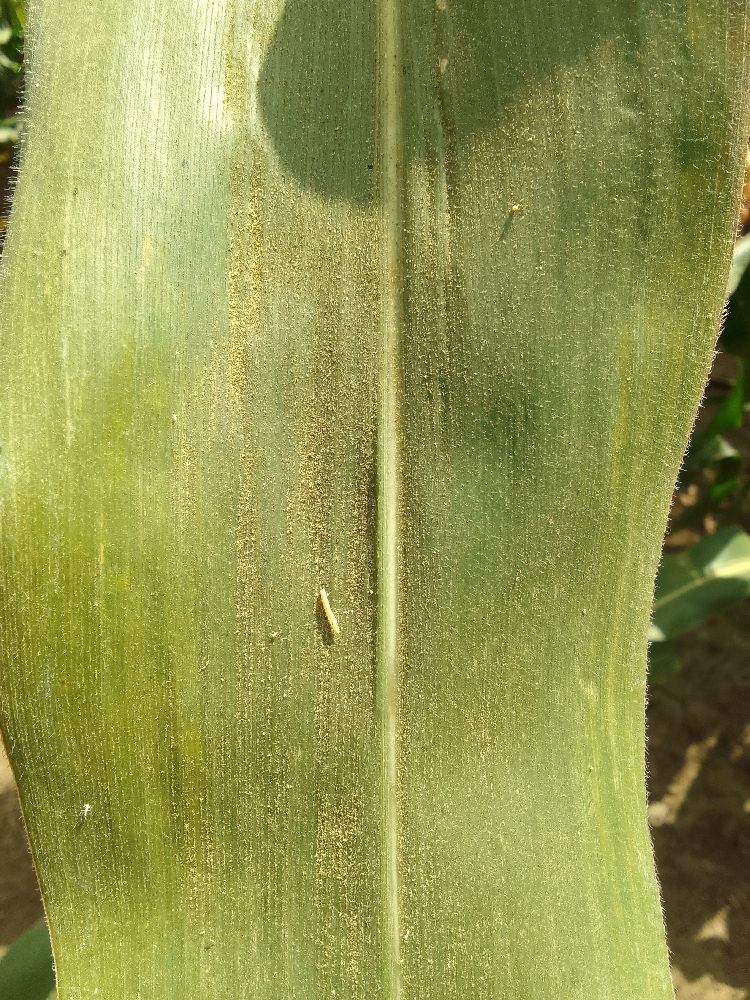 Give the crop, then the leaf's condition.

maize, healthy
